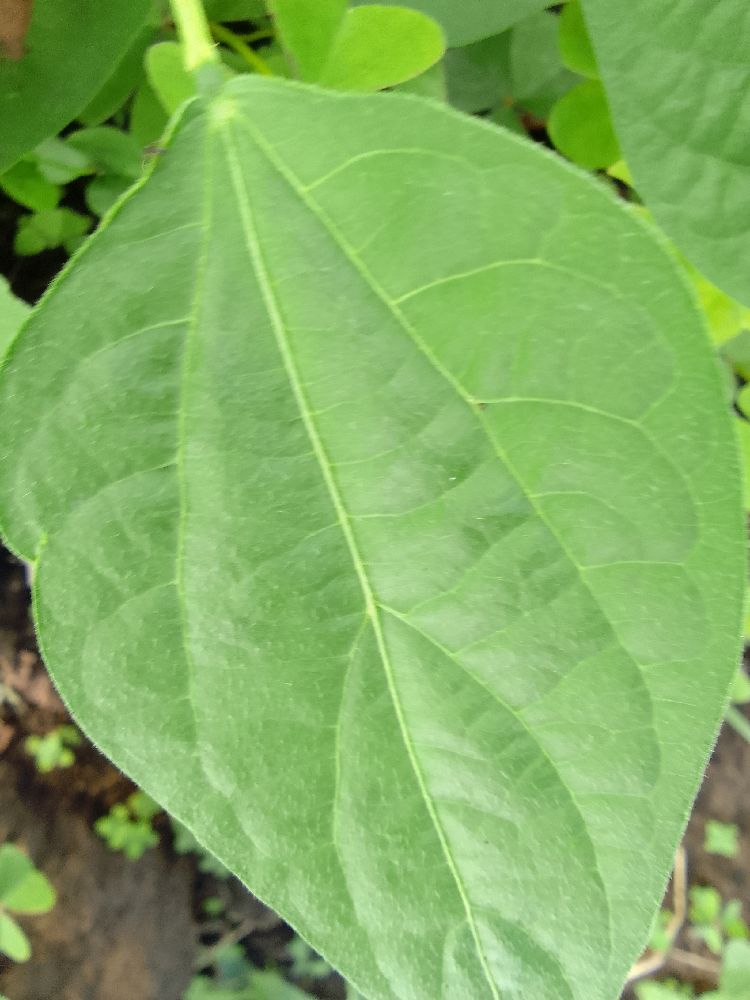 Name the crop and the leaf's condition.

common bean, healthy
